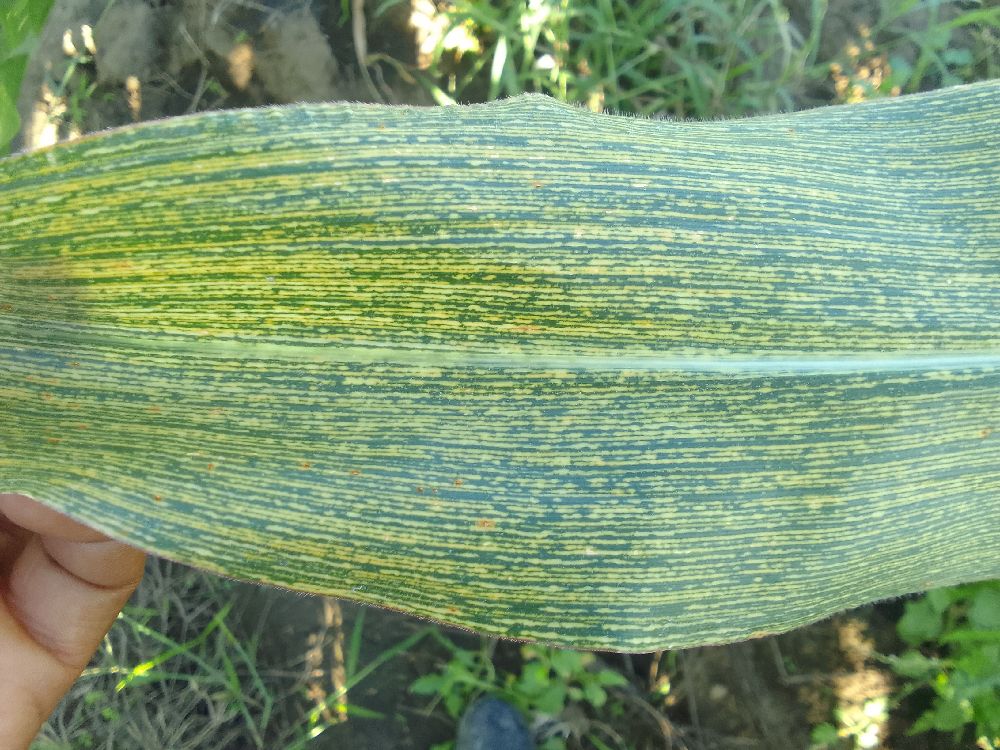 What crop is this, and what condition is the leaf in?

maize, maize streak virus
